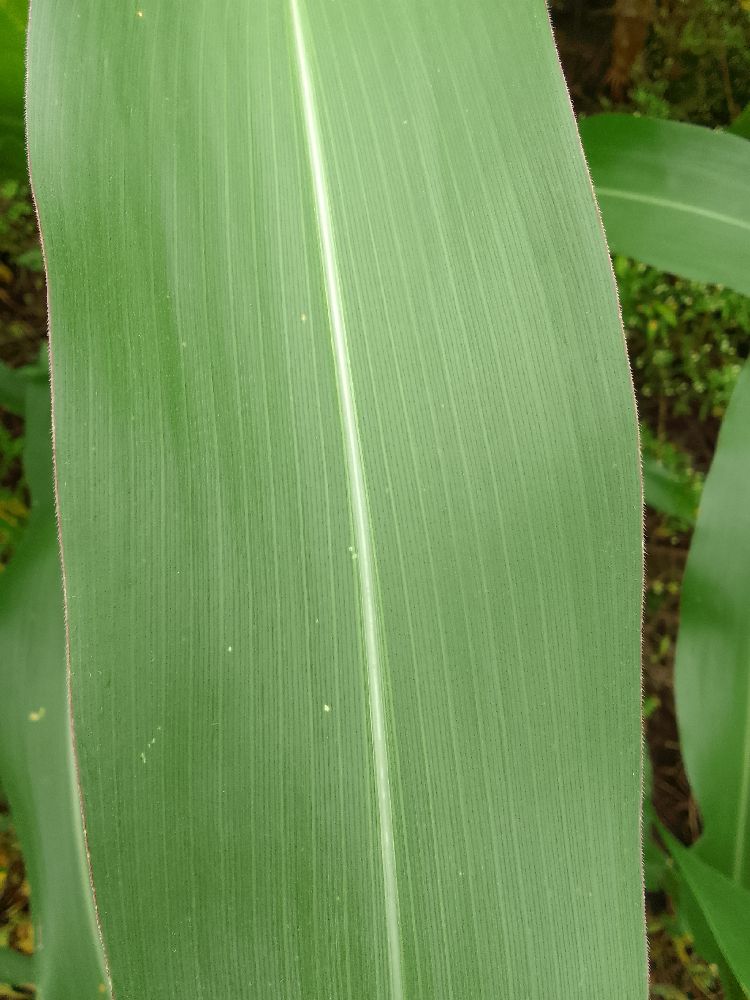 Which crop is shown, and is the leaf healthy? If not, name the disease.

maize, healthy
